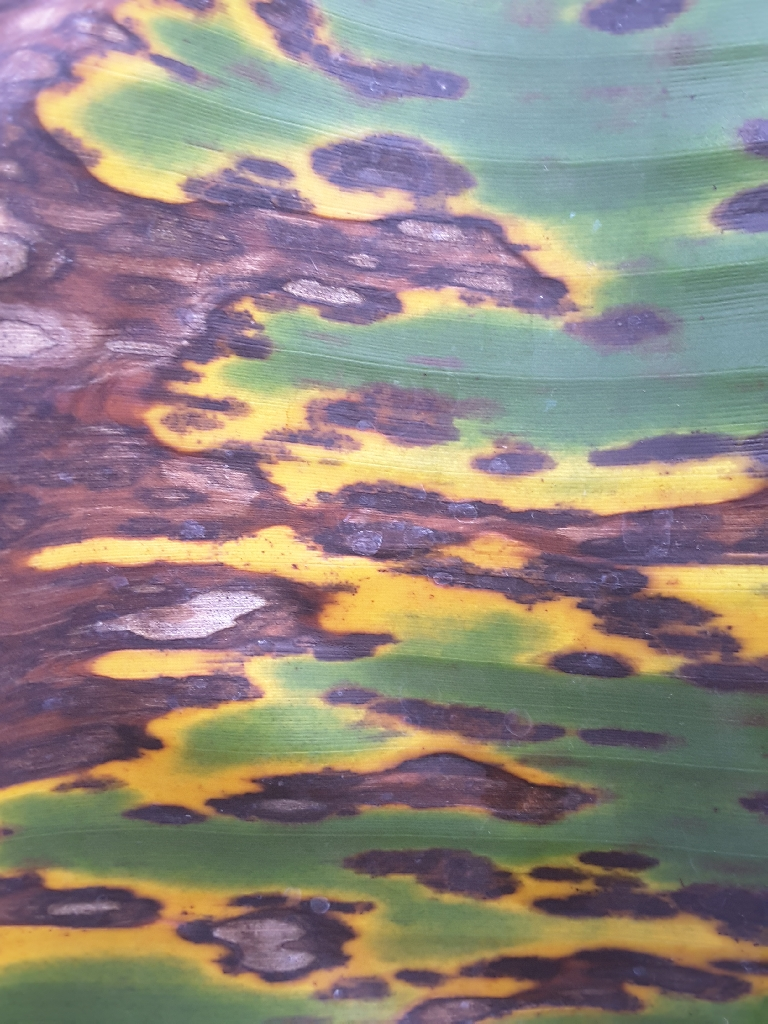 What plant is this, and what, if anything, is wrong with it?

banana, black sigatoka
